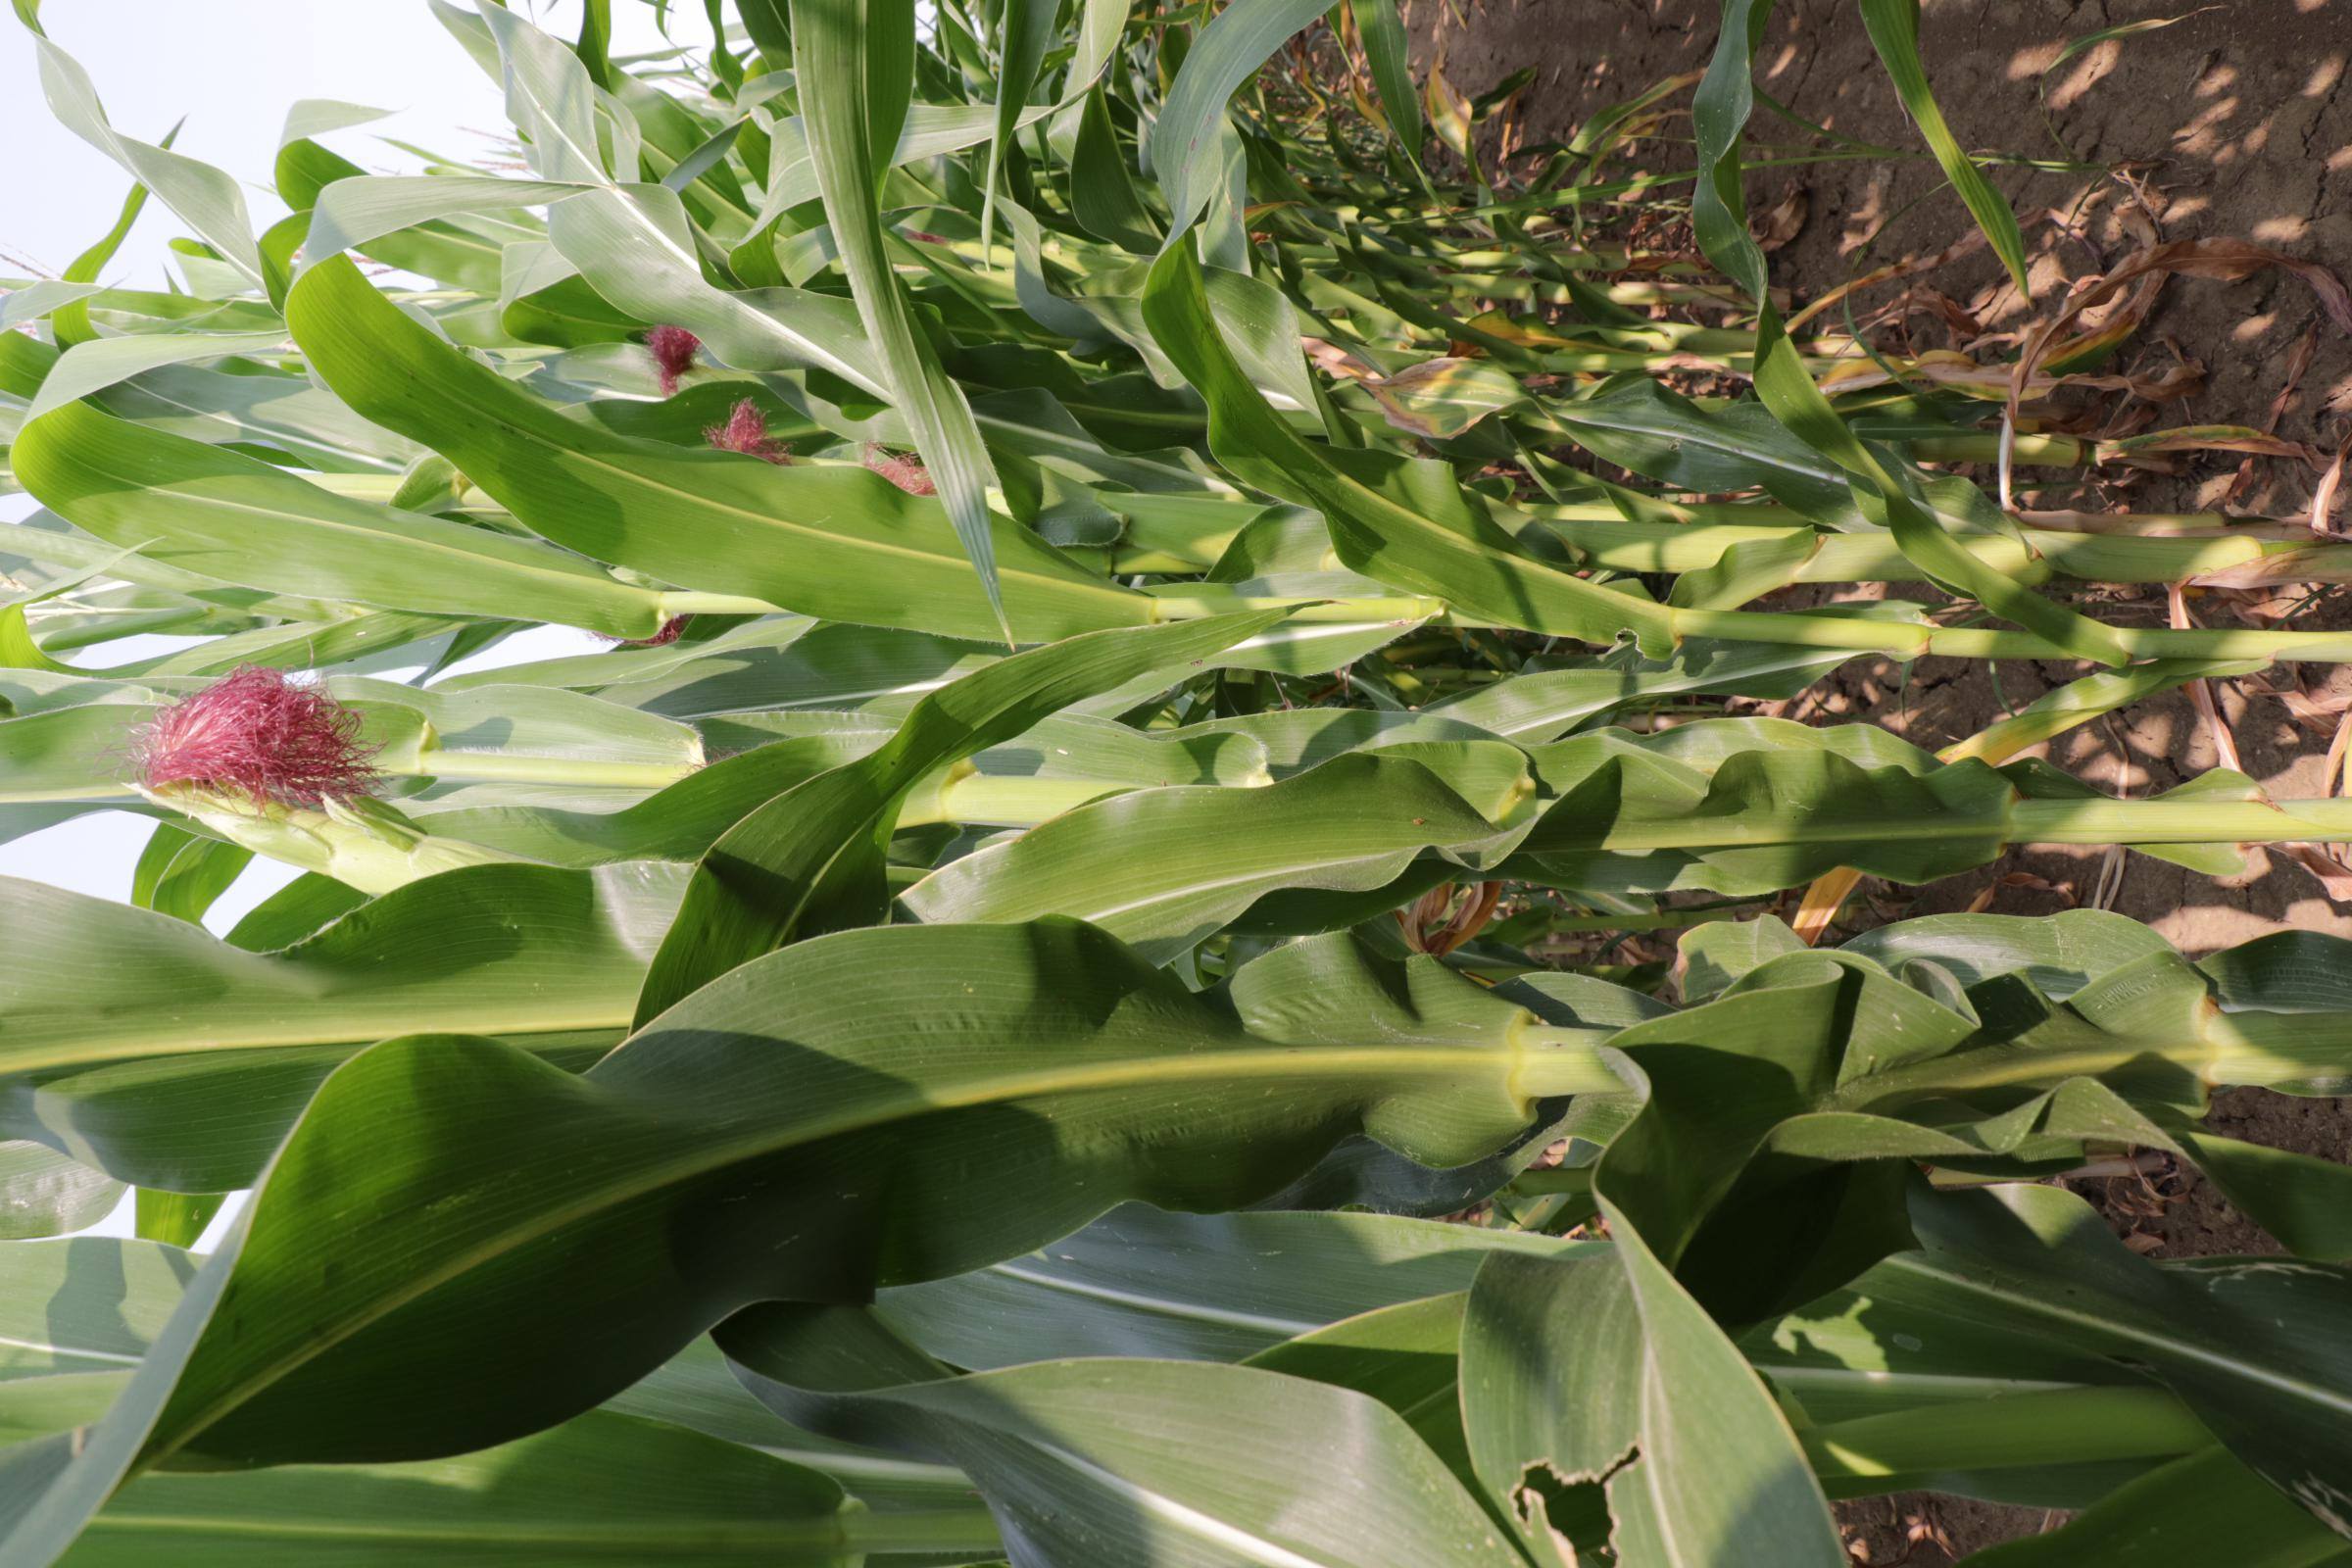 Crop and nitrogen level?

maize, reduced nitrogen fertilisation
